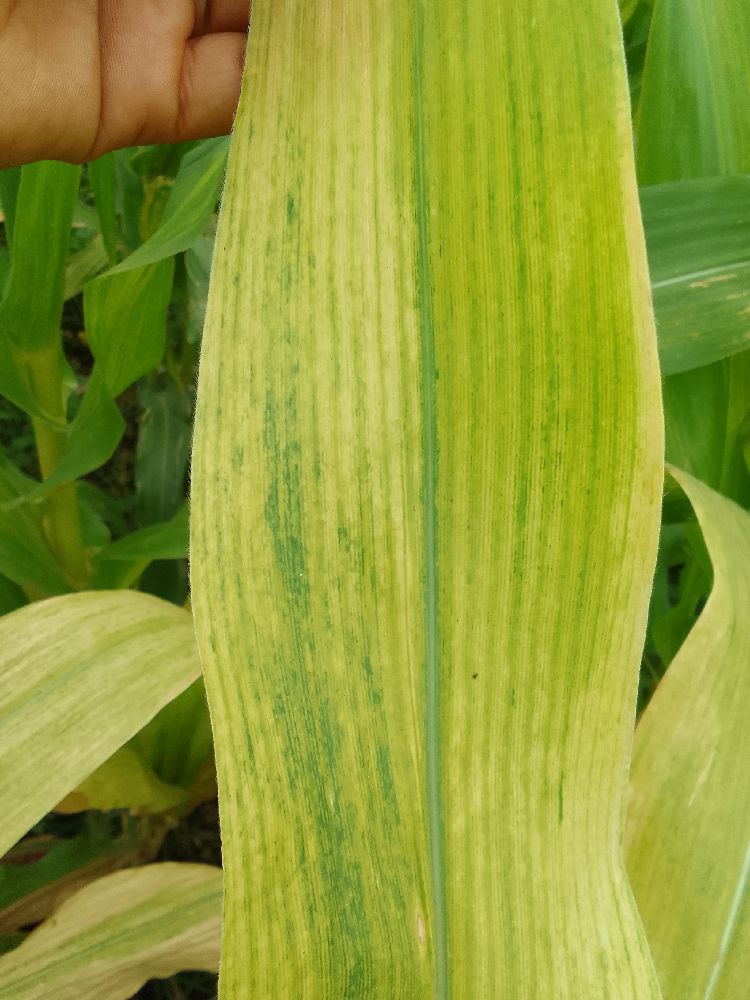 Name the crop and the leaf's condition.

maize, maize lethal necrosis
